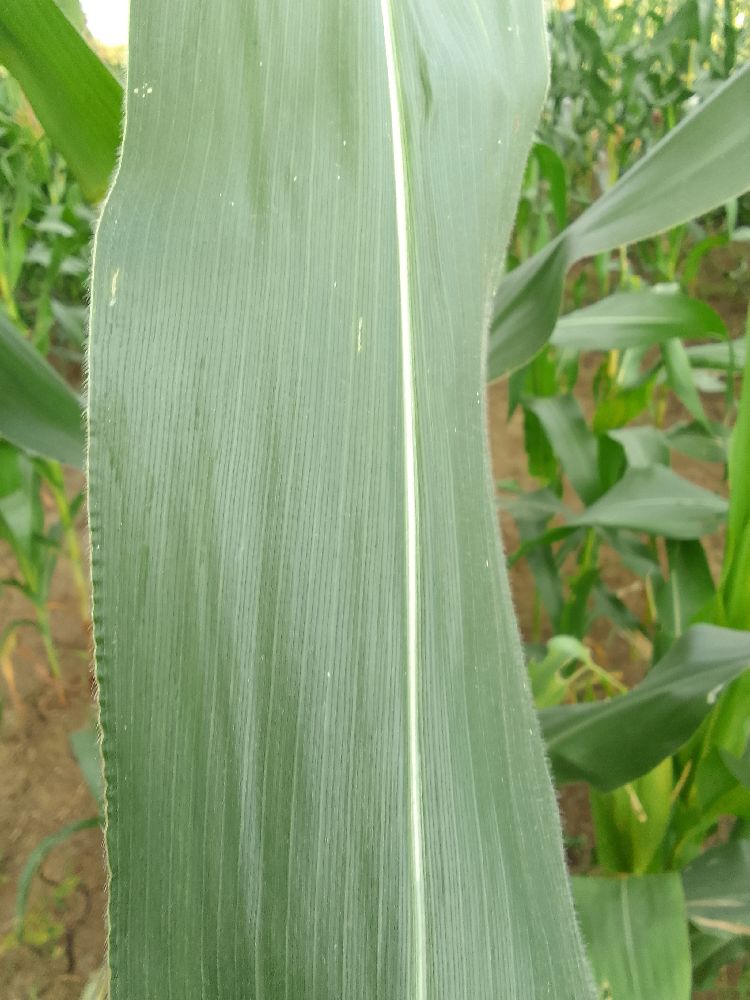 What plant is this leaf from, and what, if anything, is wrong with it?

maize, healthy
